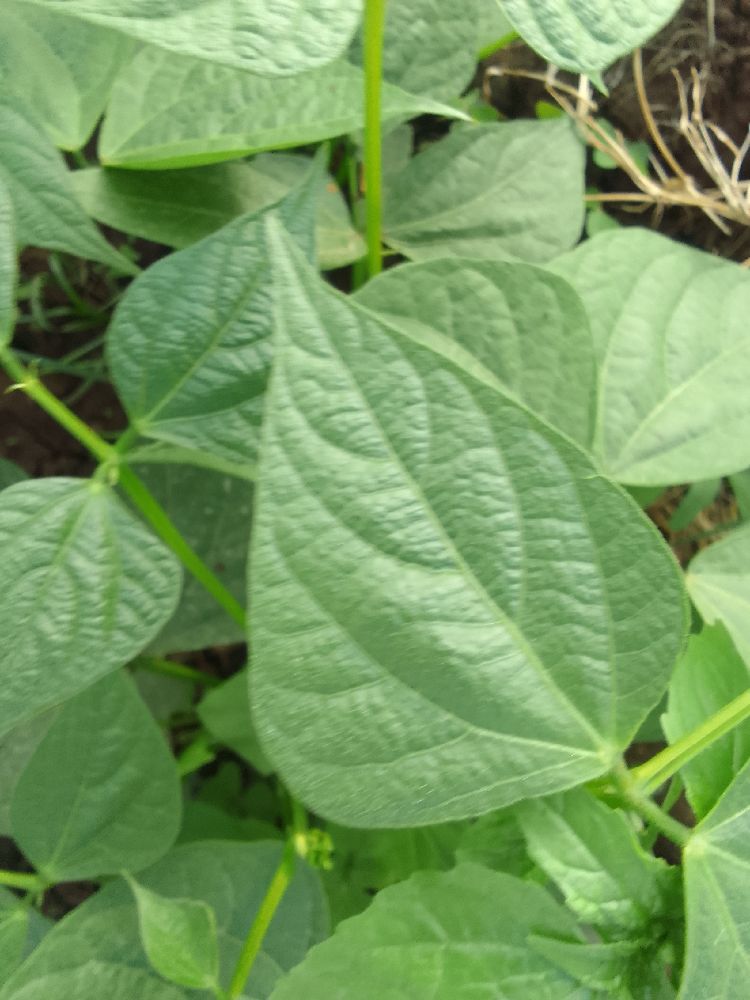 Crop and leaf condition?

common bean, healthy
